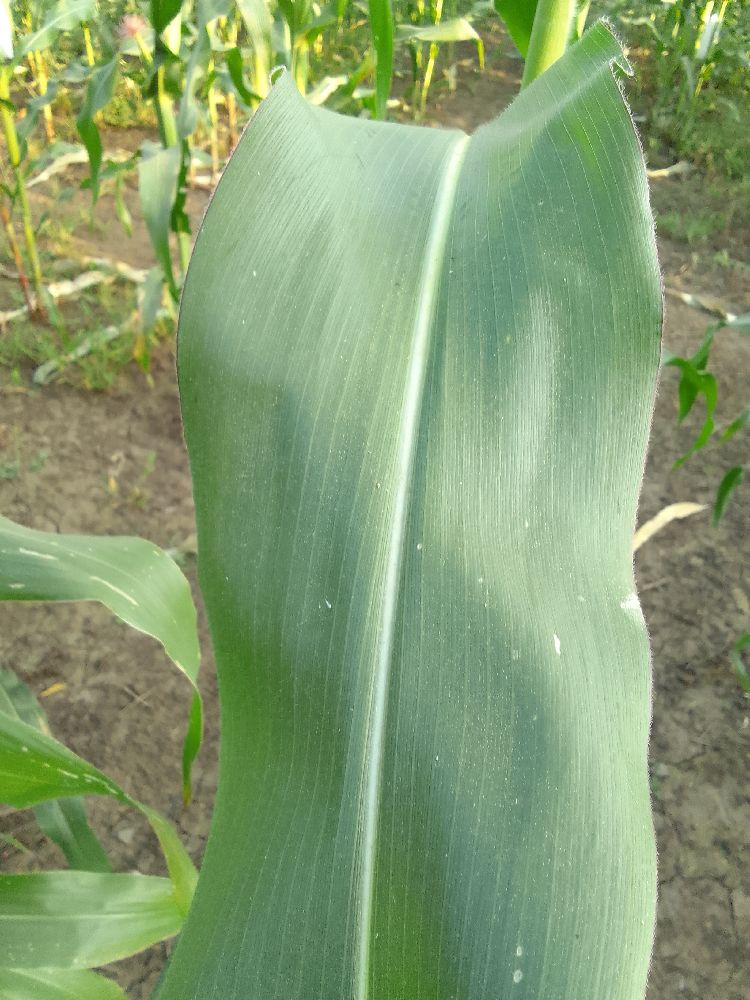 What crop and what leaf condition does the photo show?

maize, healthy
